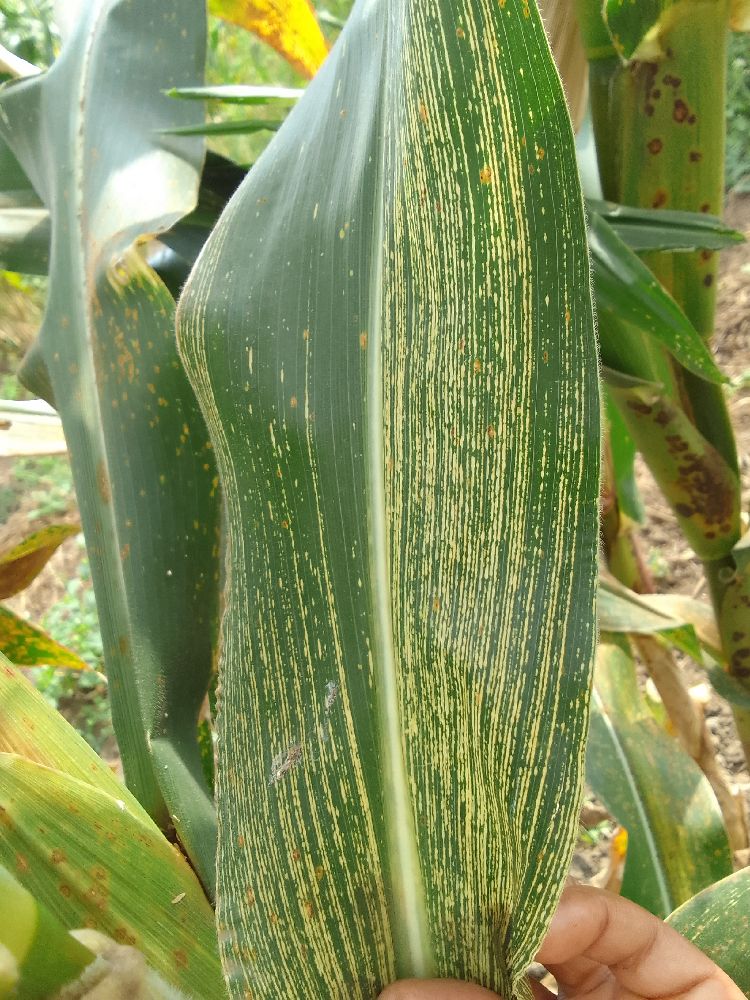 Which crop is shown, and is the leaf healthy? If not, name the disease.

maize, maize streak virus
